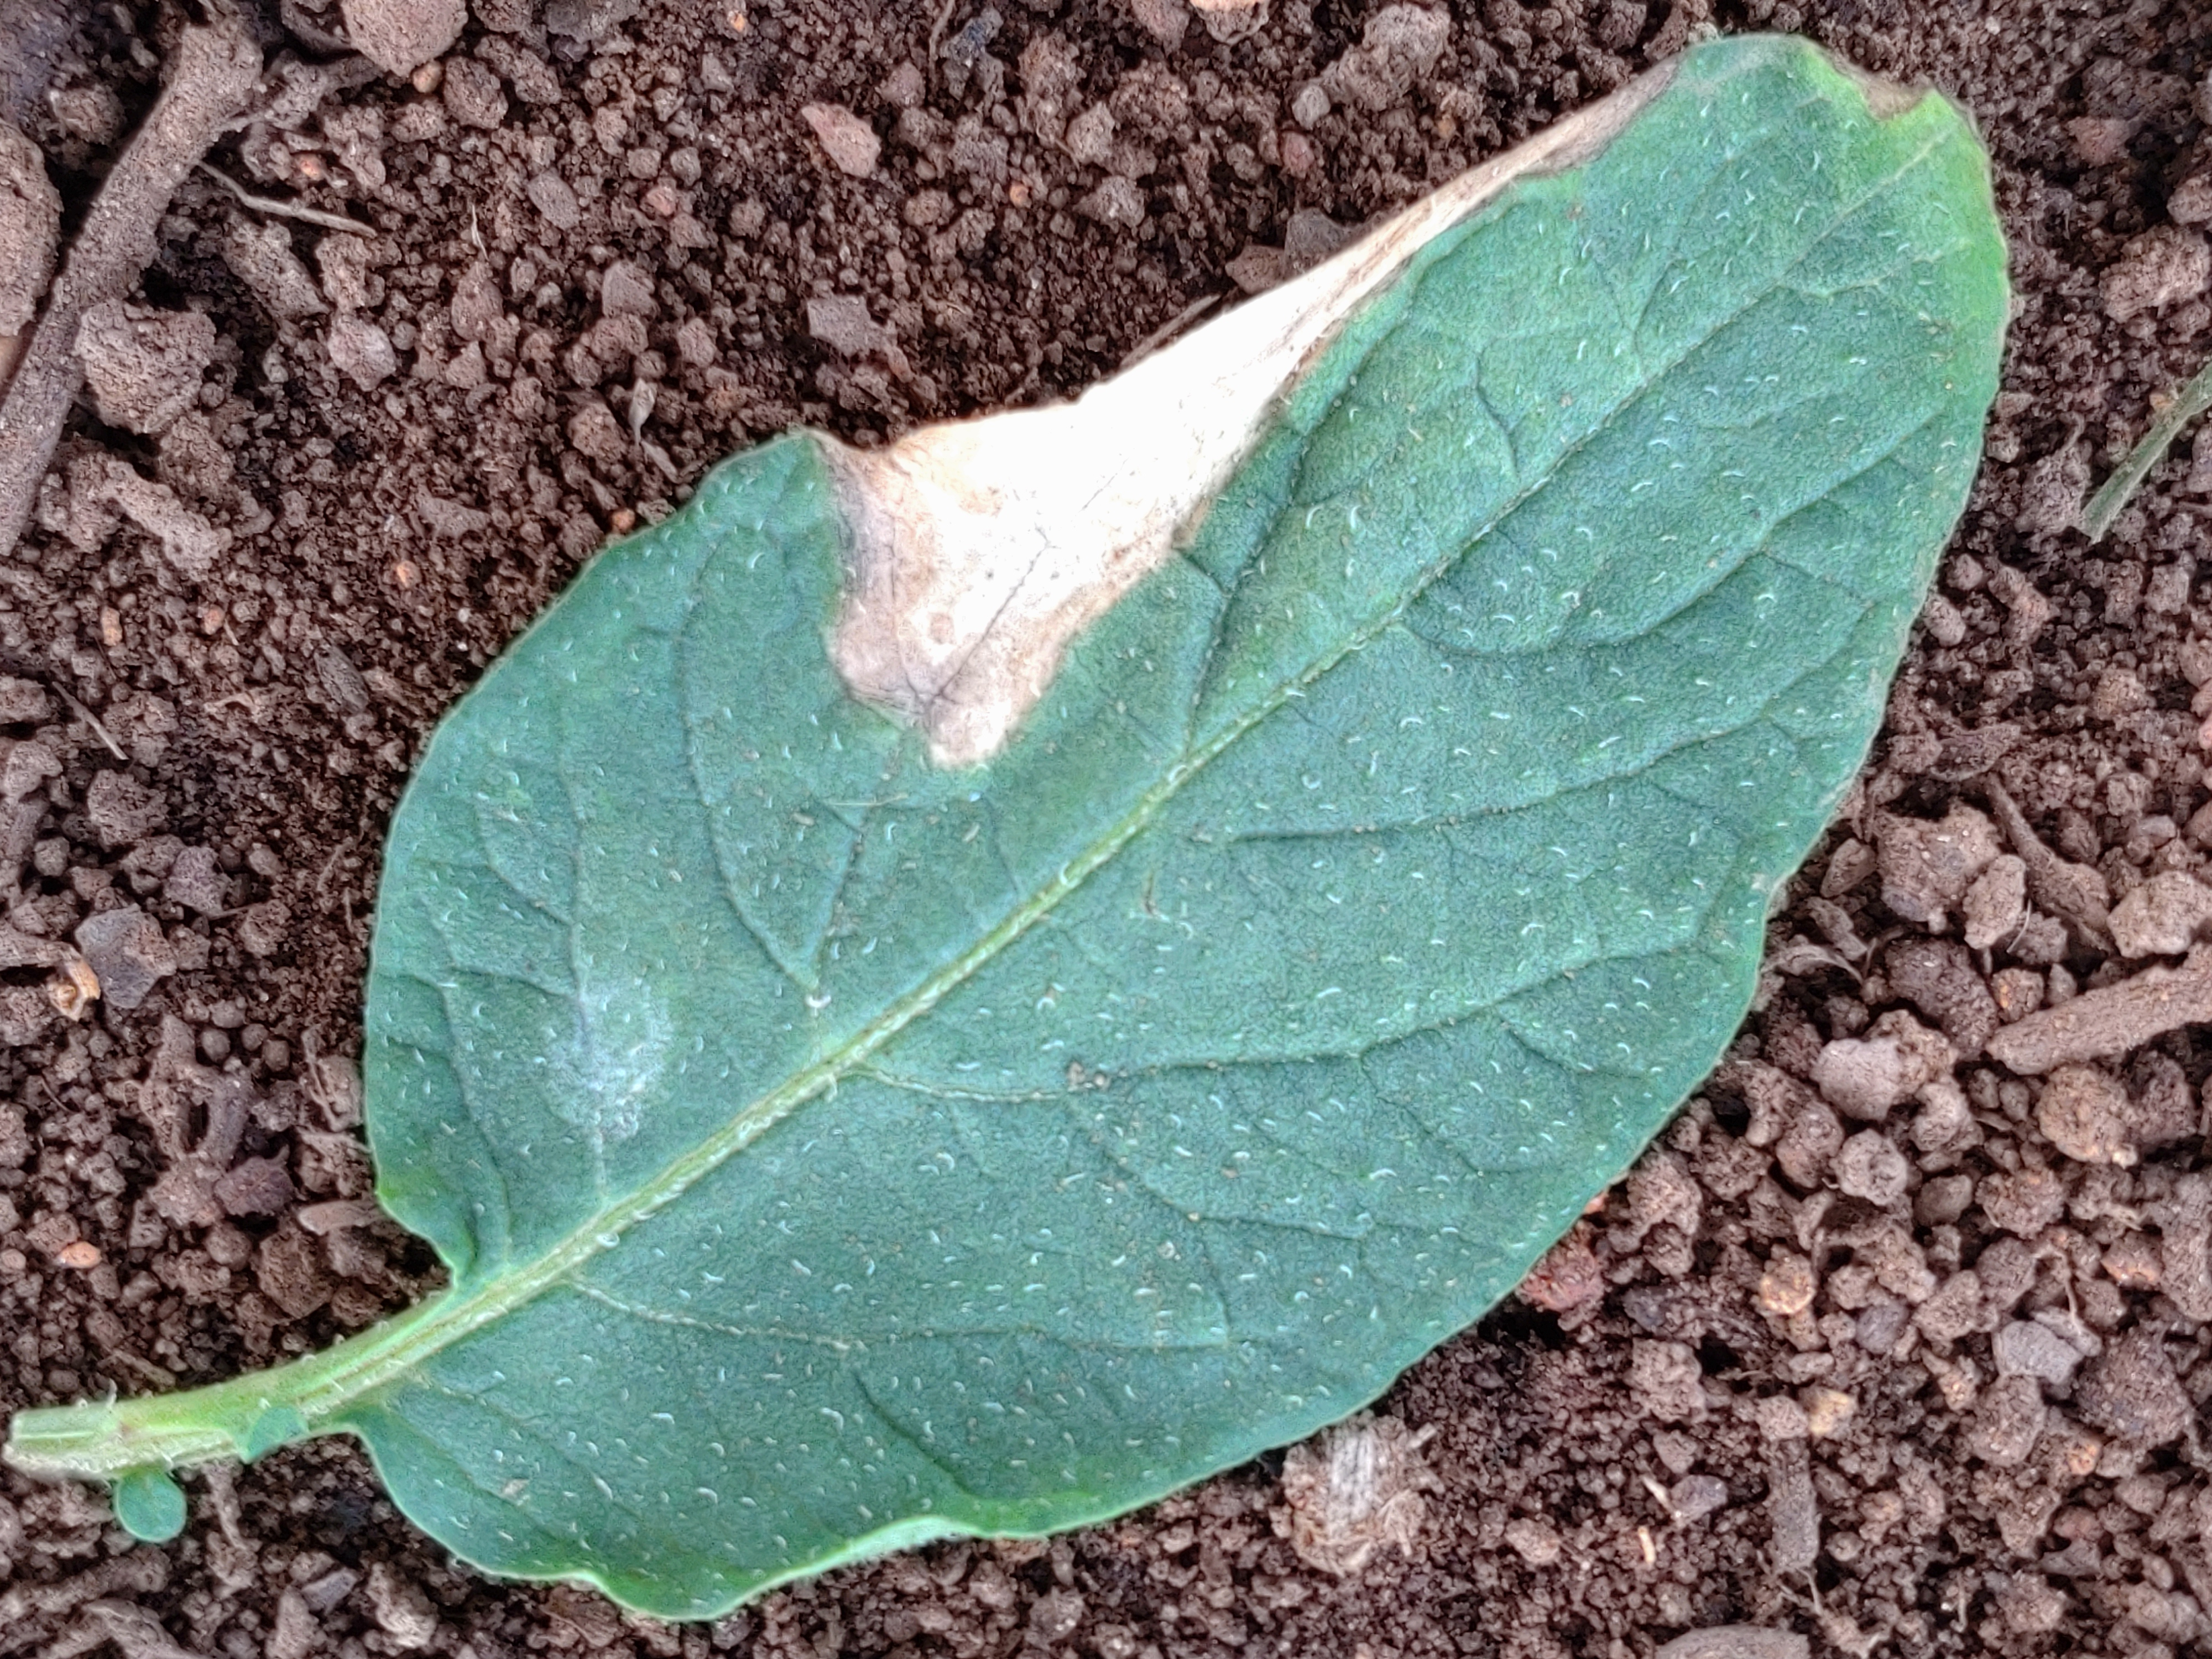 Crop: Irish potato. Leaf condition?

early blight
